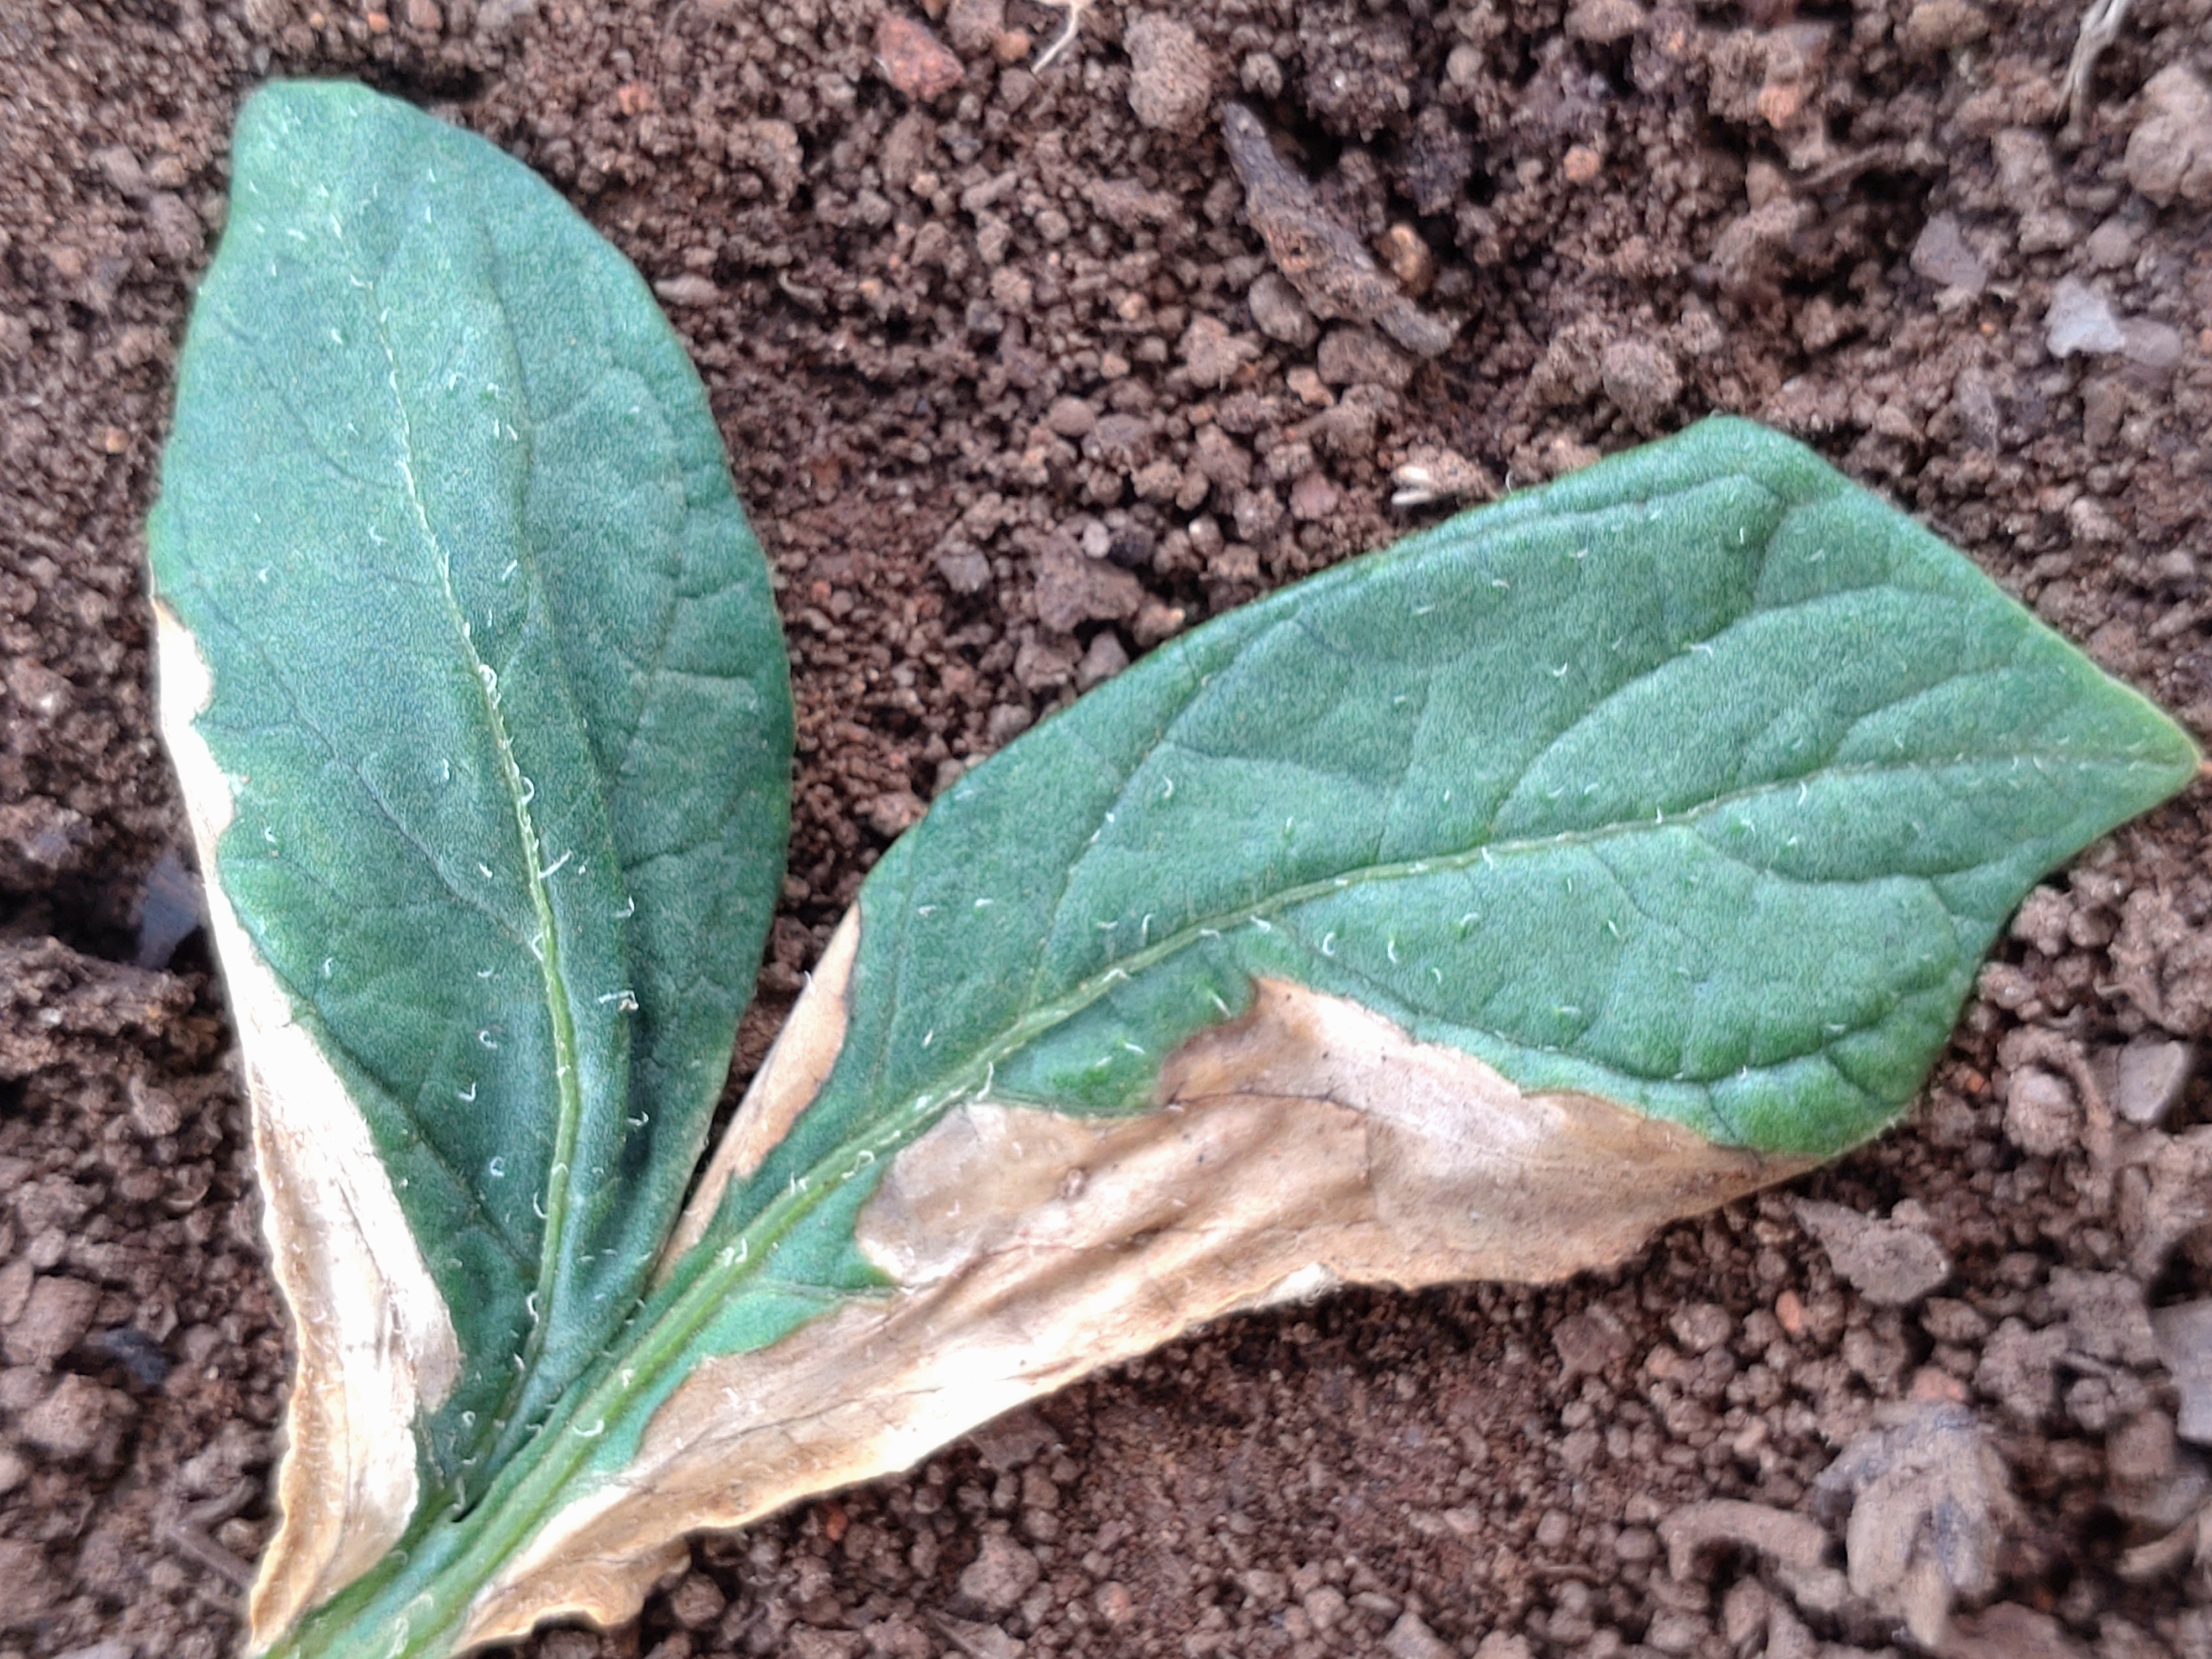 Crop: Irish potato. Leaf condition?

early blight
